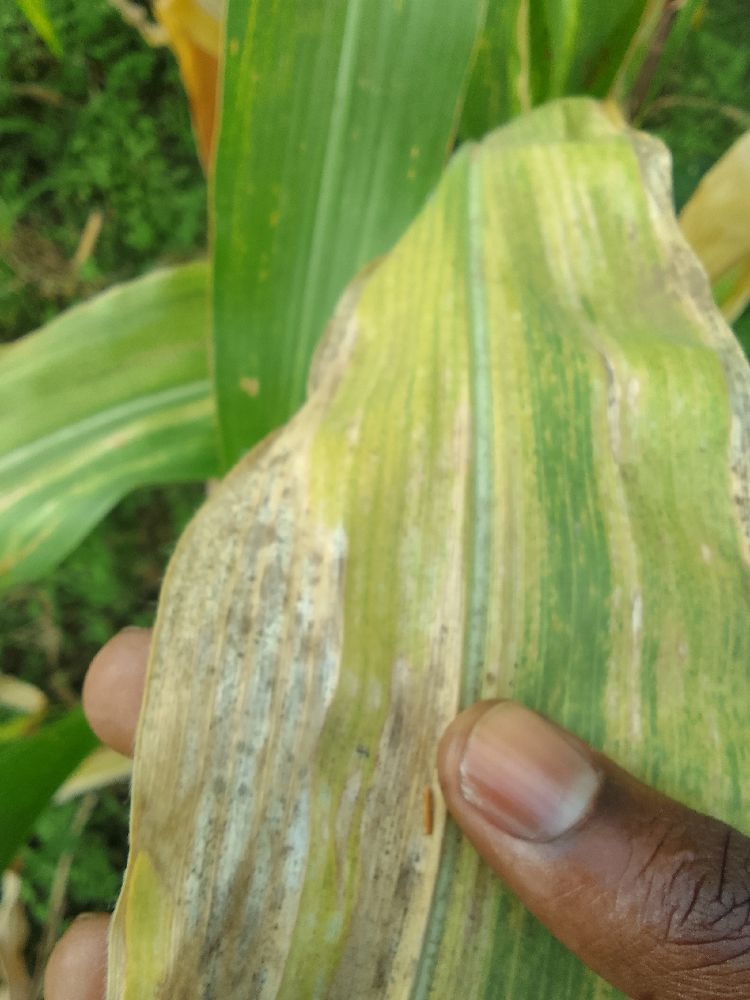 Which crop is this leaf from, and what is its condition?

maize, maize lethal necrosis
